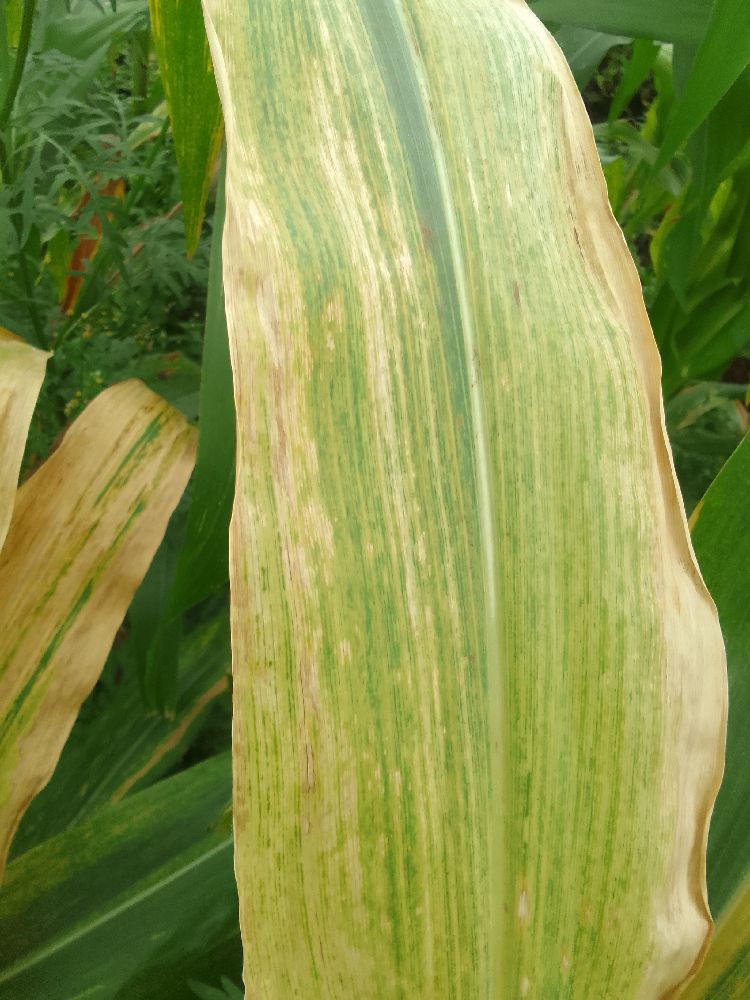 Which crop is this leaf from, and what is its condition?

maize, maize lethal necrosis
